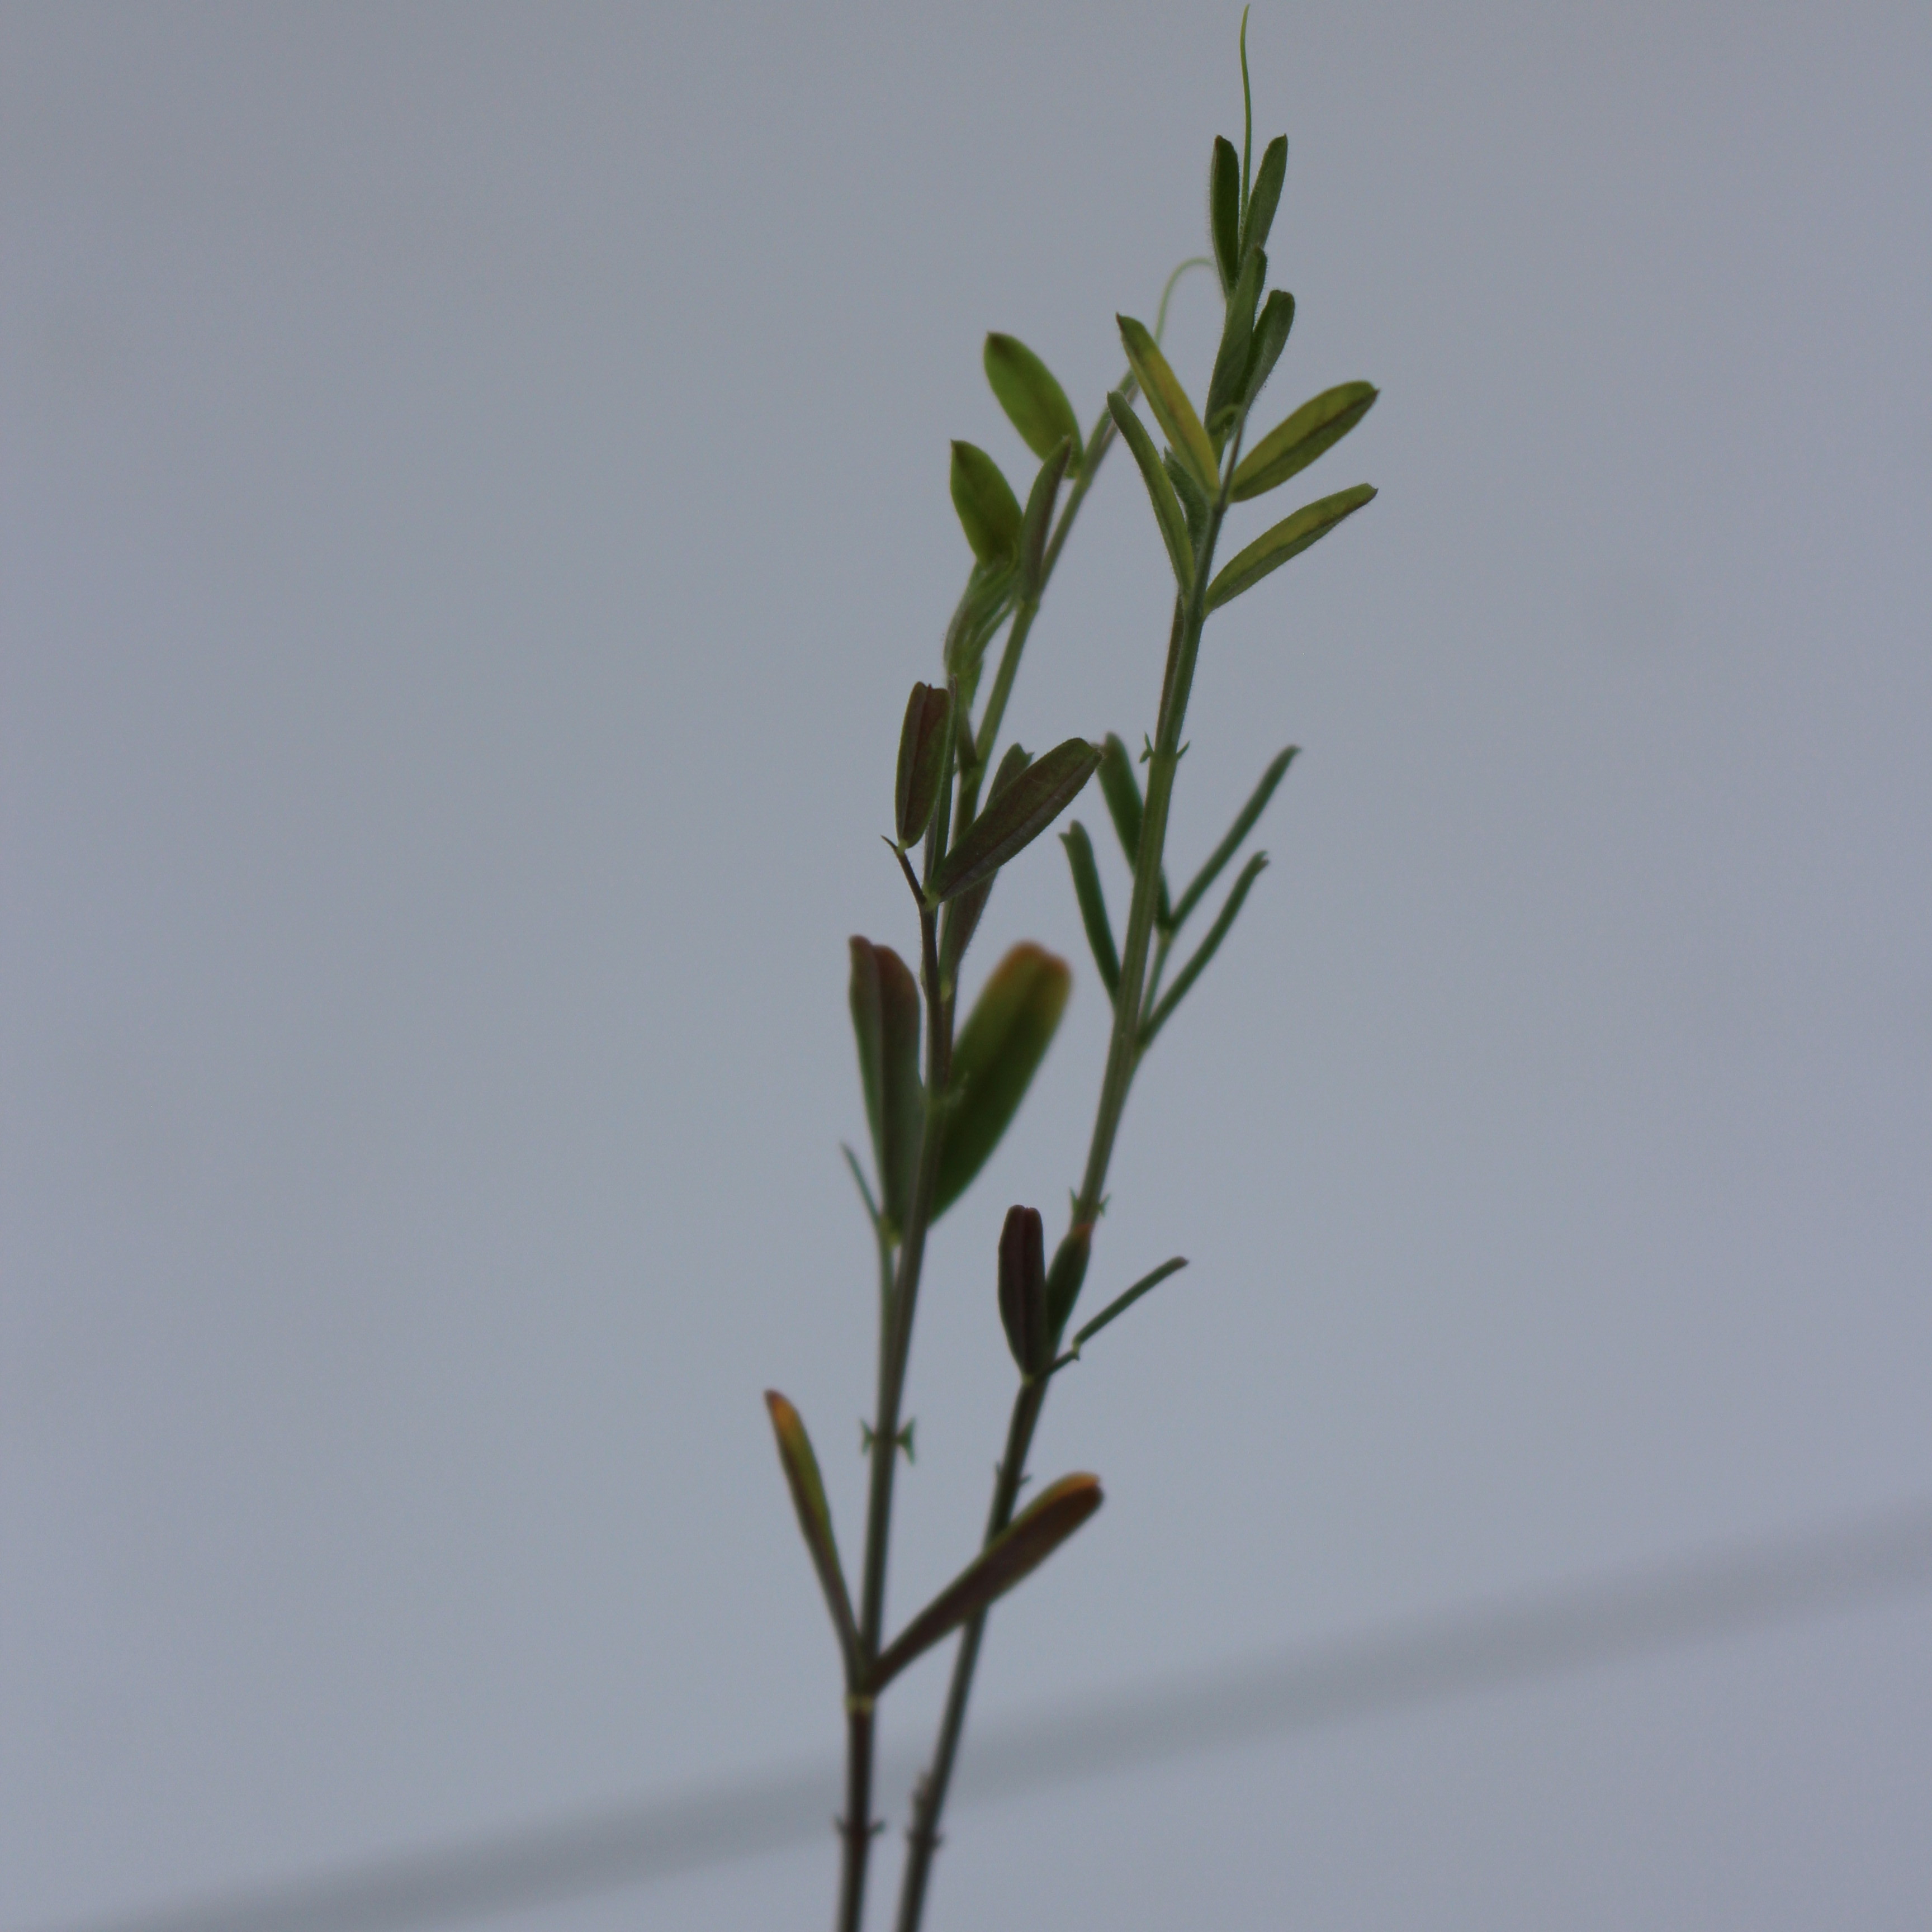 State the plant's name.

Vicia sativa
